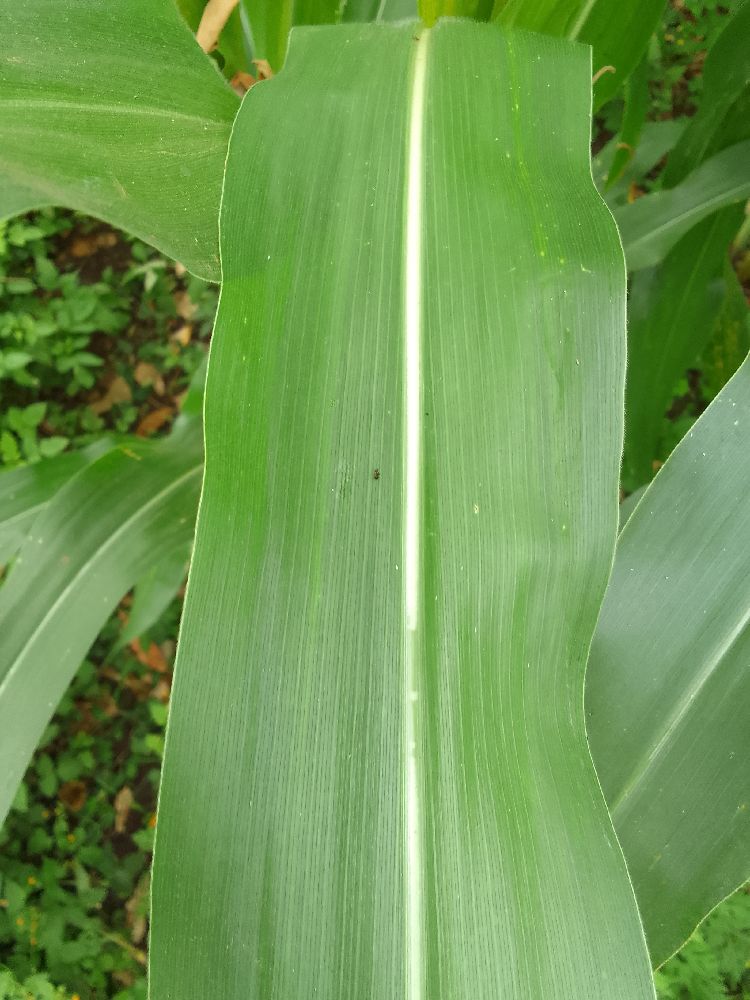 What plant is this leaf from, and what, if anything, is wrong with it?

maize, healthy
